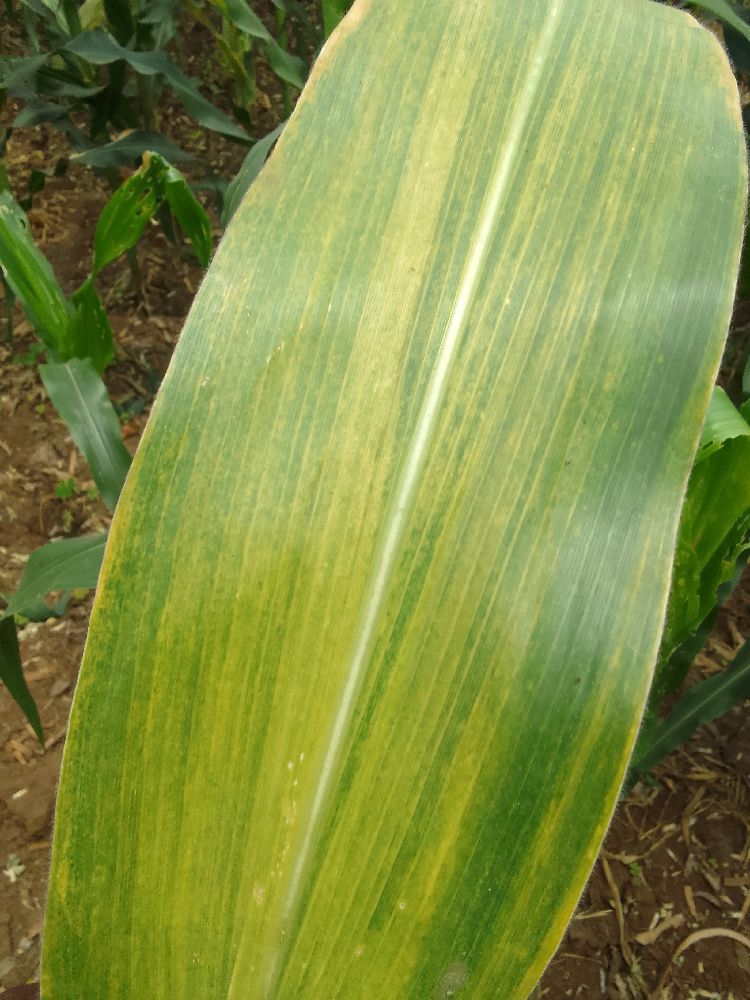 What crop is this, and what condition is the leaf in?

maize, maize lethal necrosis
